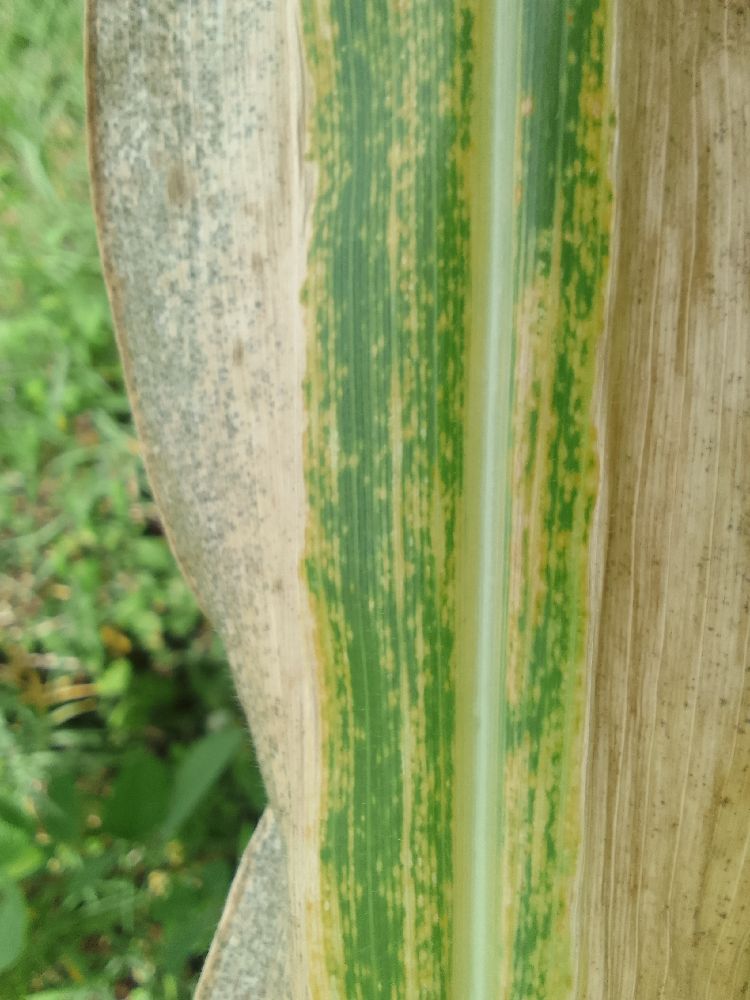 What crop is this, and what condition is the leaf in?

maize, maize lethal necrosis
